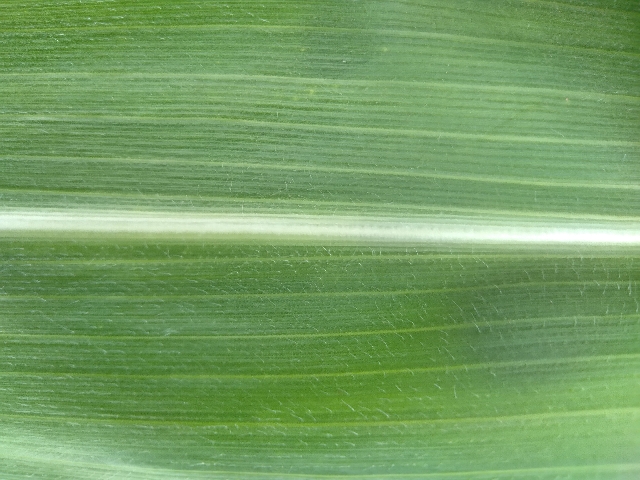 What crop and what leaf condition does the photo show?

maize, healthy
